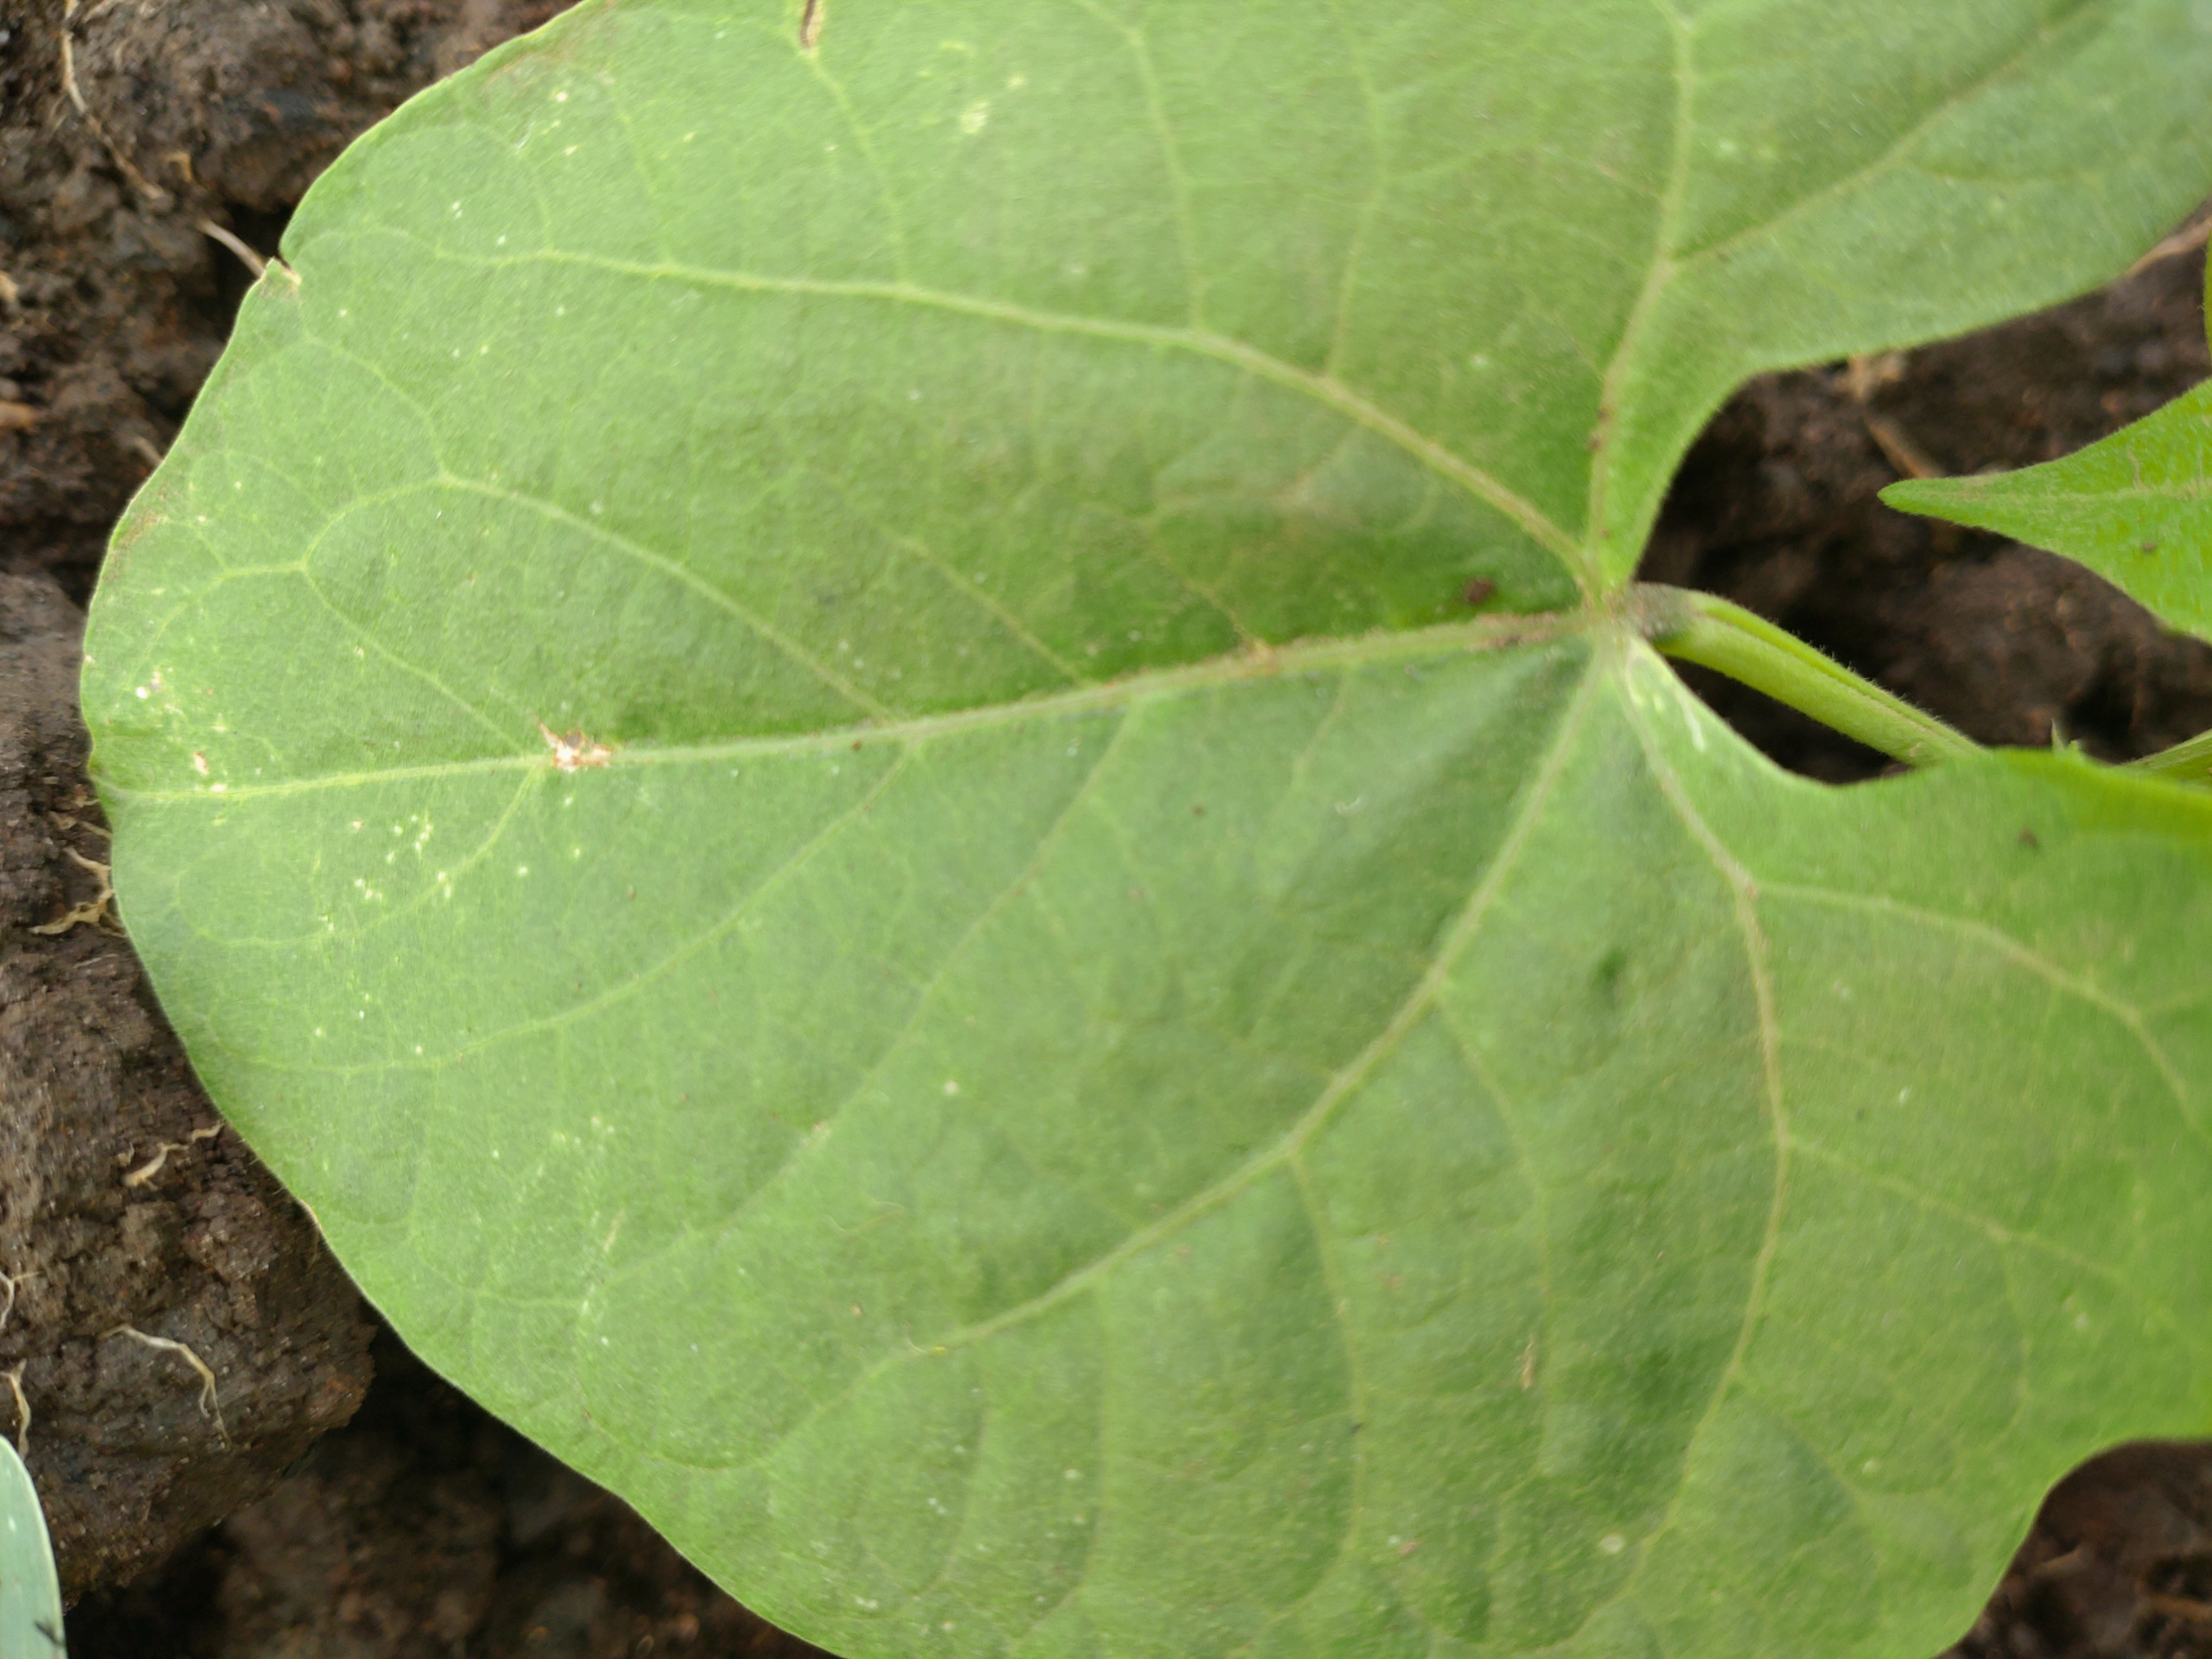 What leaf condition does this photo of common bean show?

healthy
